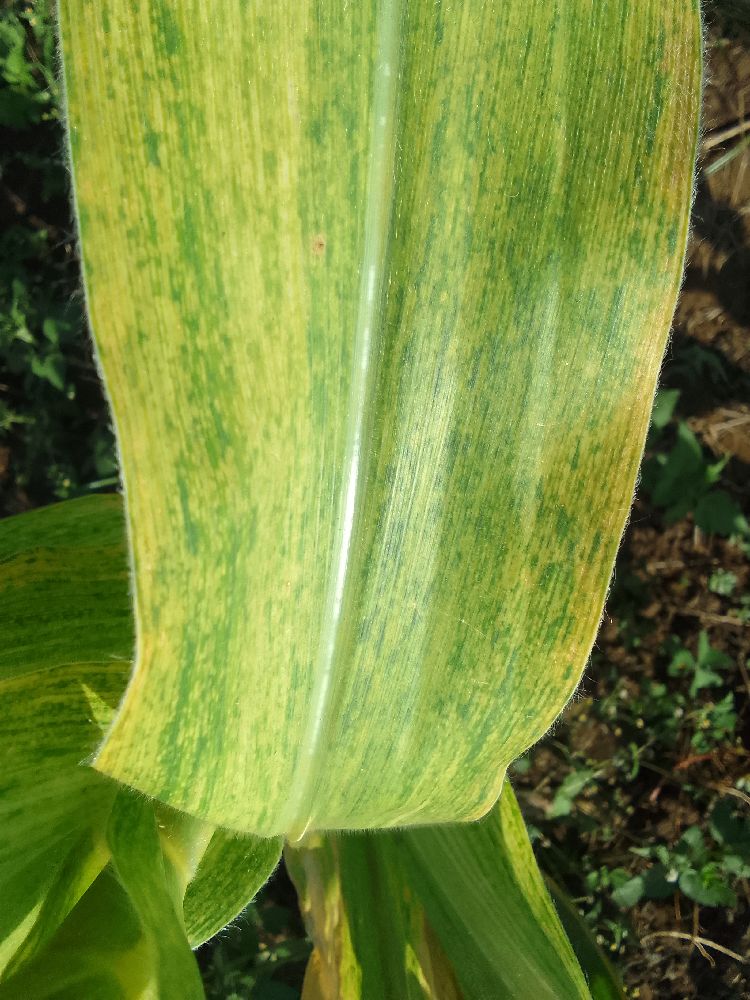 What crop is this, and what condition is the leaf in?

maize, maize lethal necrosis
